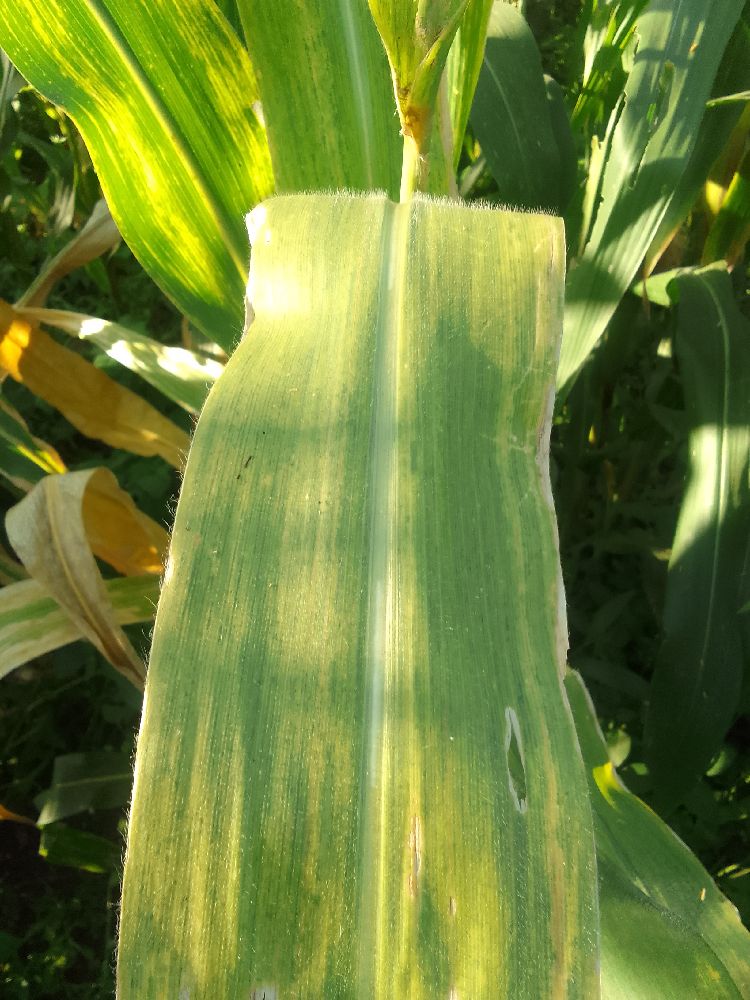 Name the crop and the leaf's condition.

maize, maize lethal necrosis
